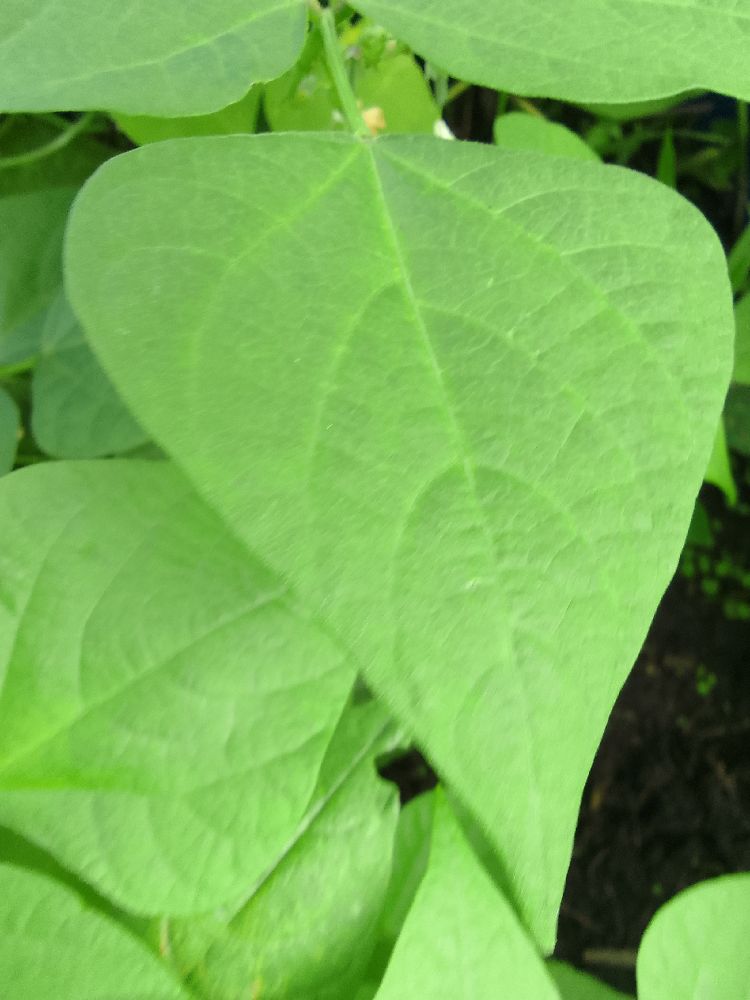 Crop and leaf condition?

common bean, healthy
